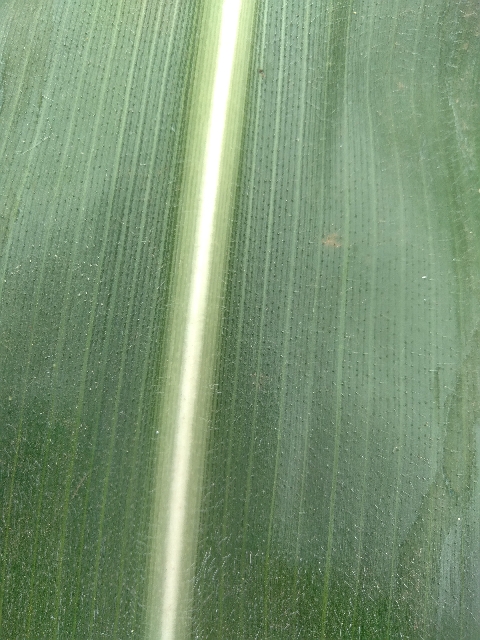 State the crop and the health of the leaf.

maize, healthy
